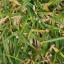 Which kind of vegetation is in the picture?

grass
